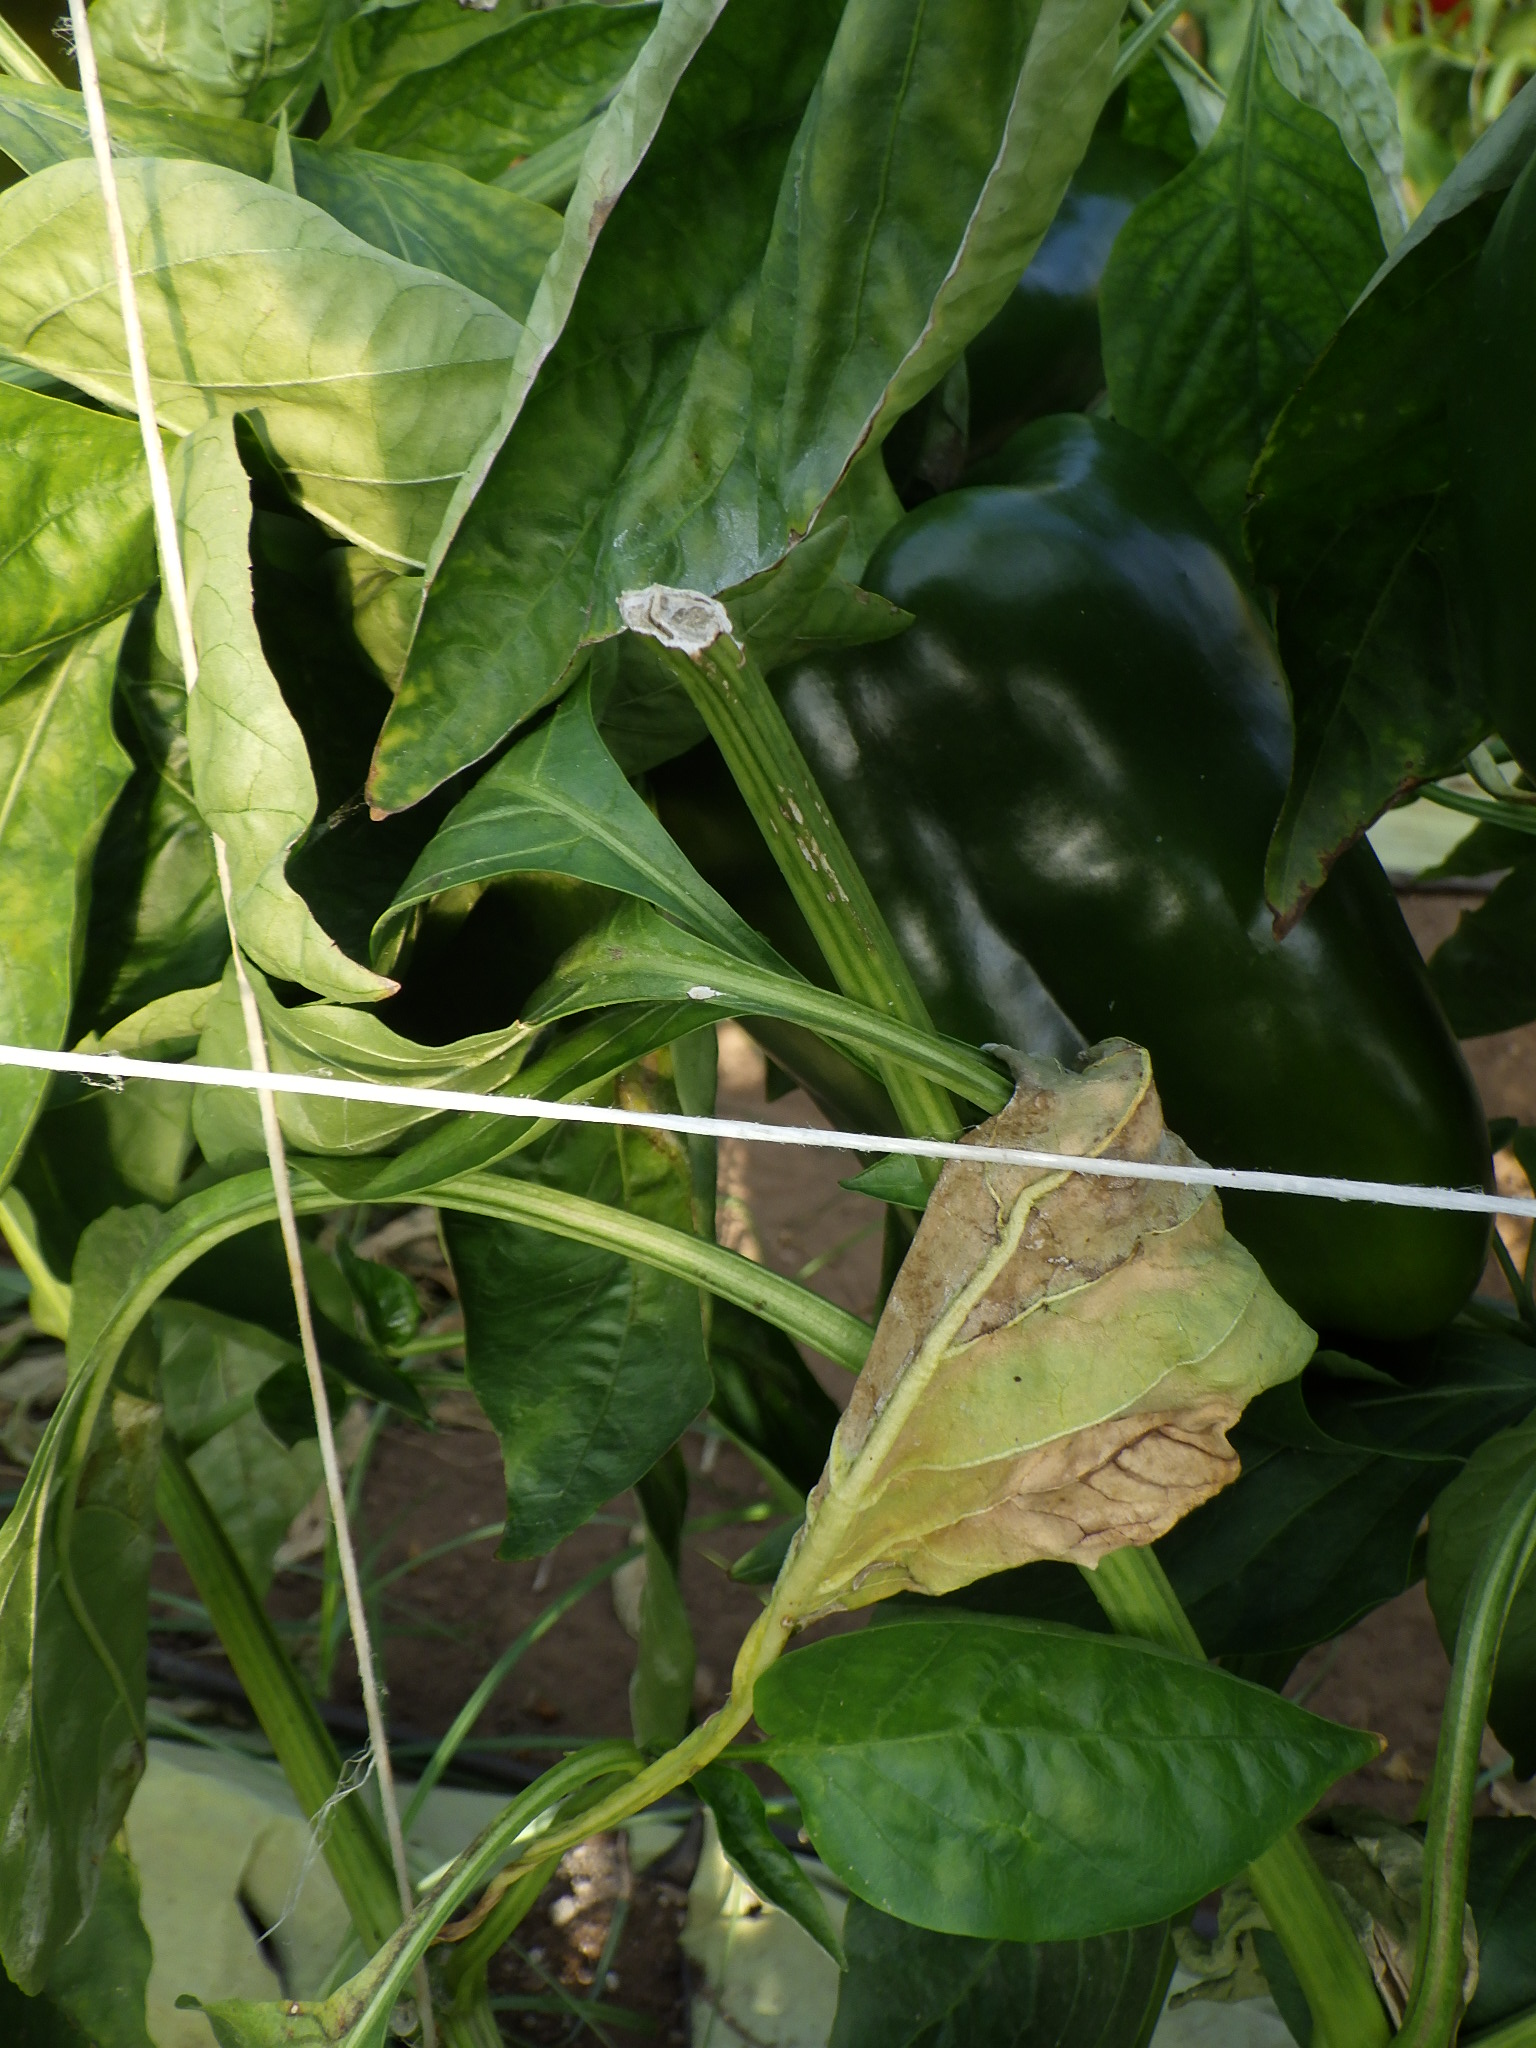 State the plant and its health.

bell pepper, downy mildew
